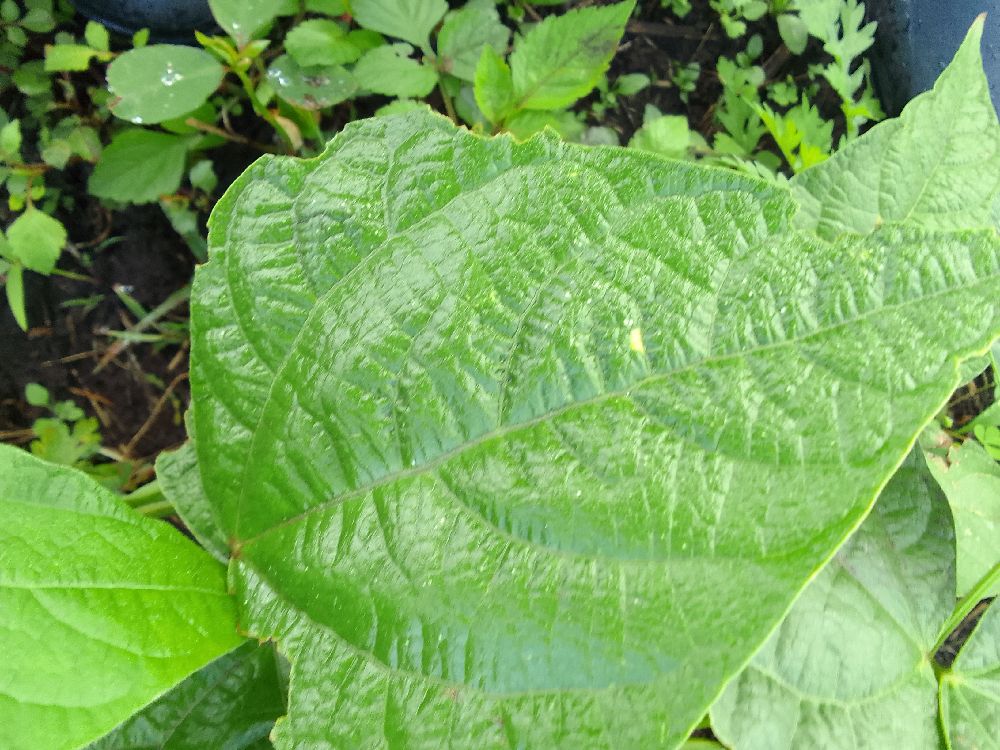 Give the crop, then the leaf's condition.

common bean, healthy
